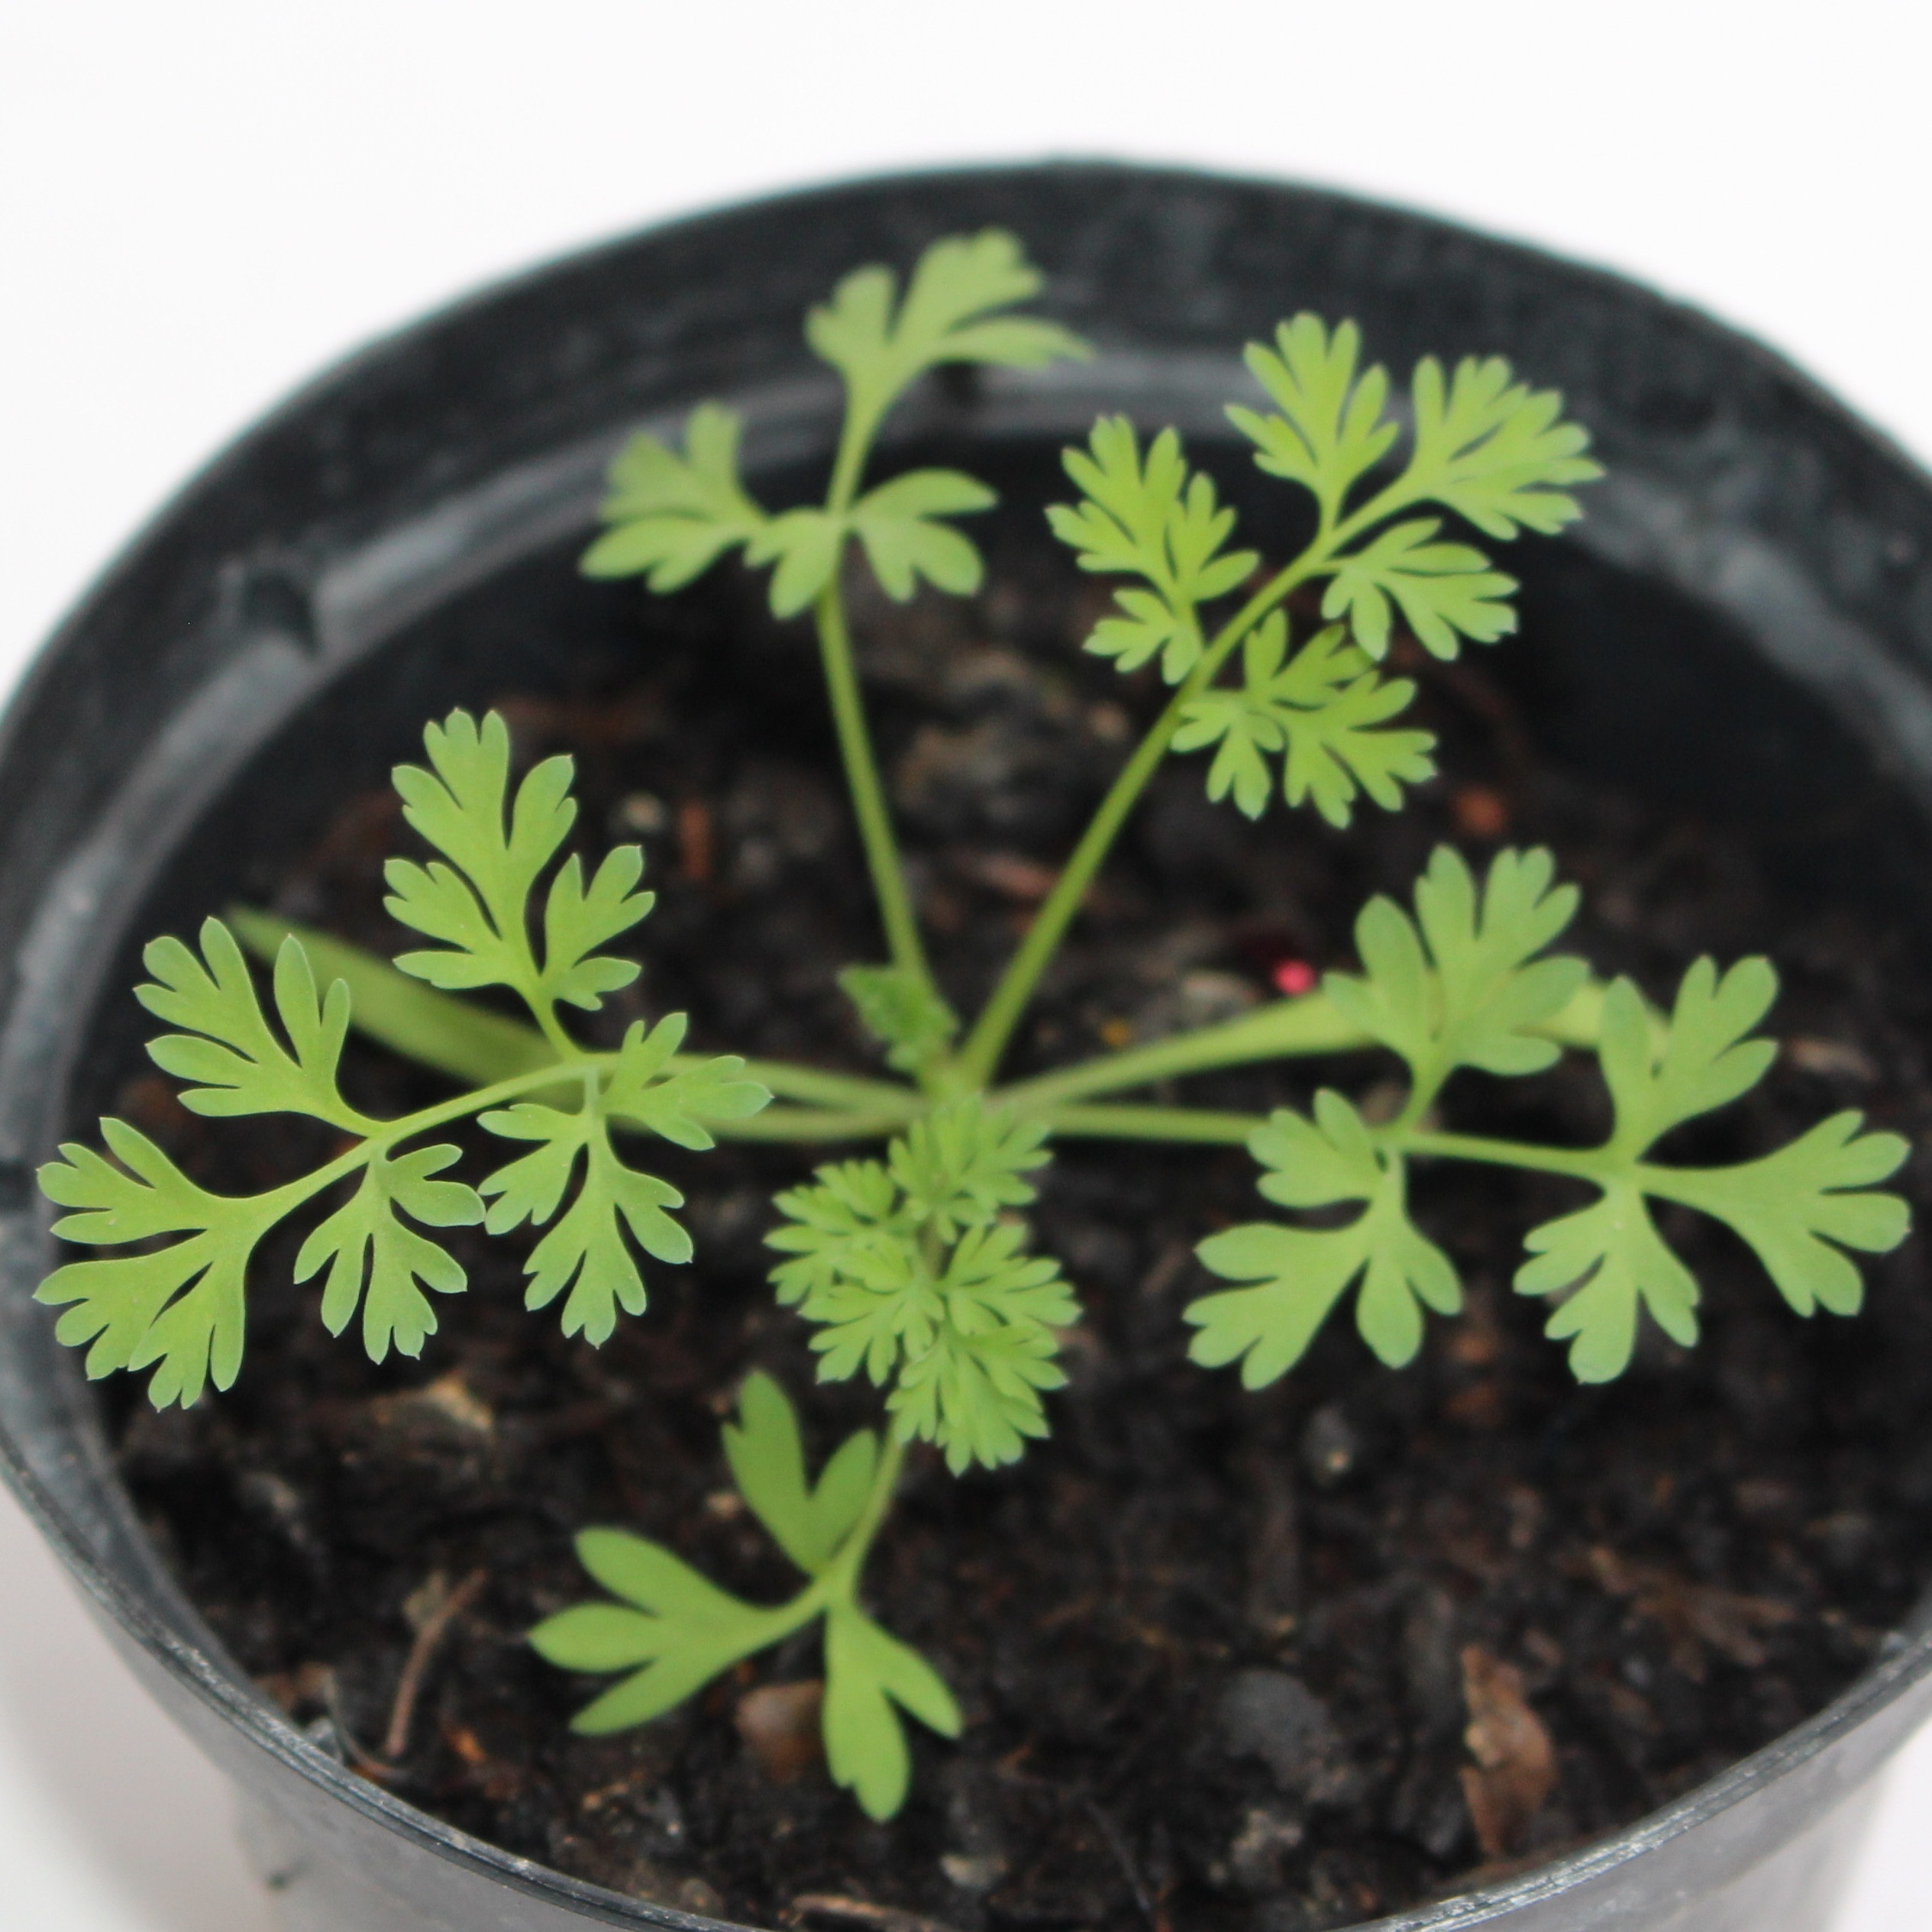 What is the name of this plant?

Fumaria officinalis
